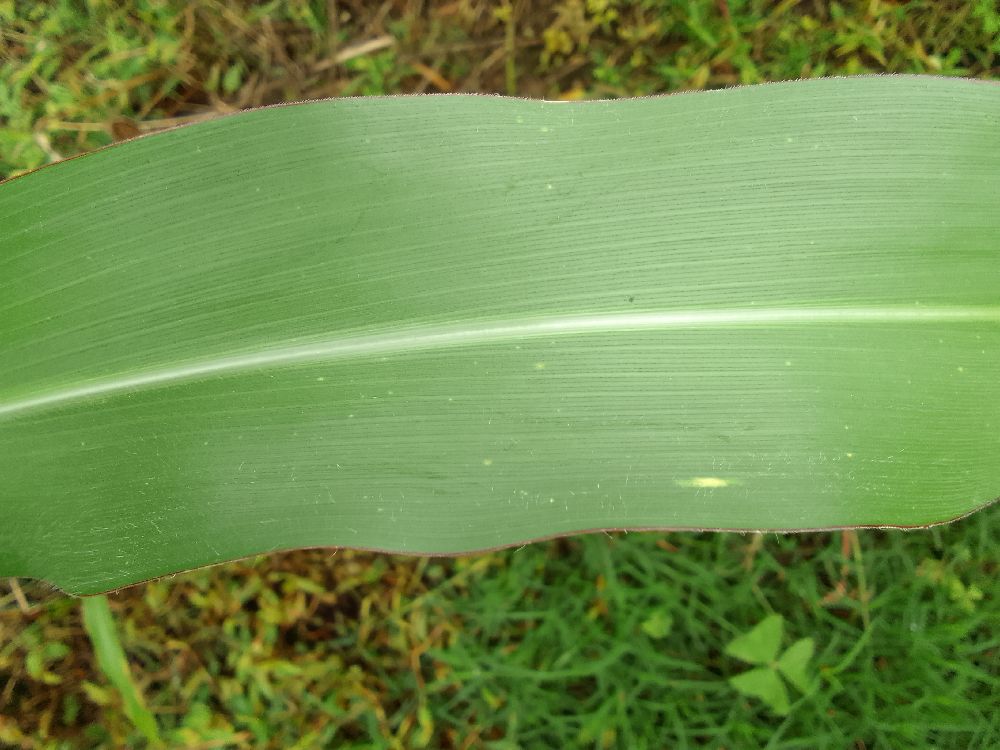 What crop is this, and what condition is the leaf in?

maize, healthy
